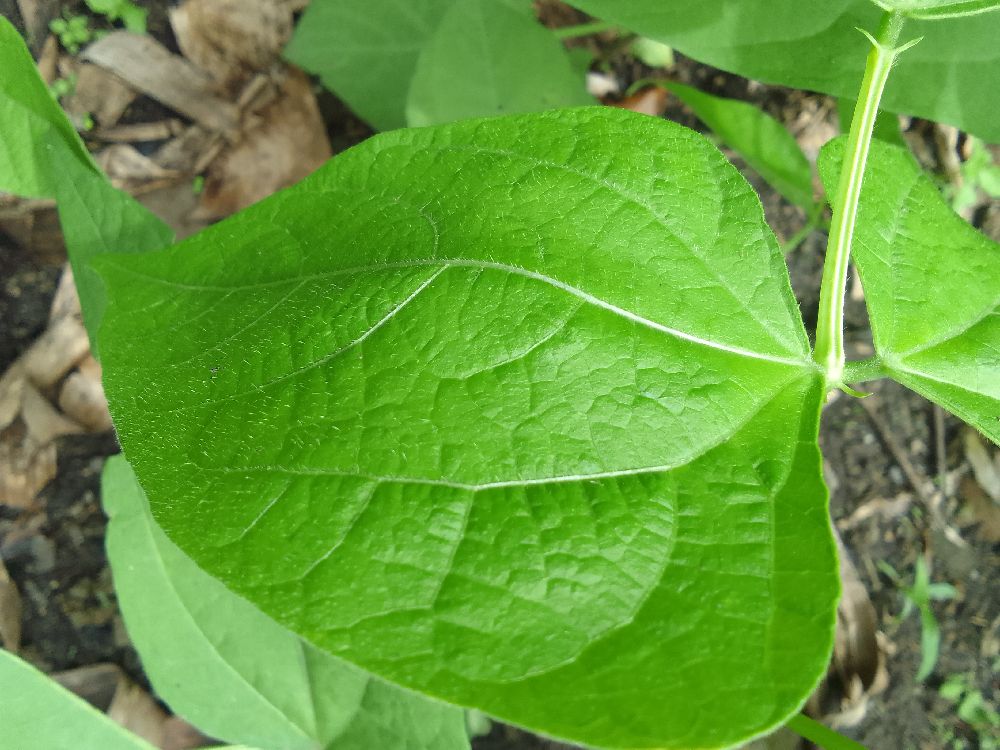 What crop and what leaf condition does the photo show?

common bean, healthy
